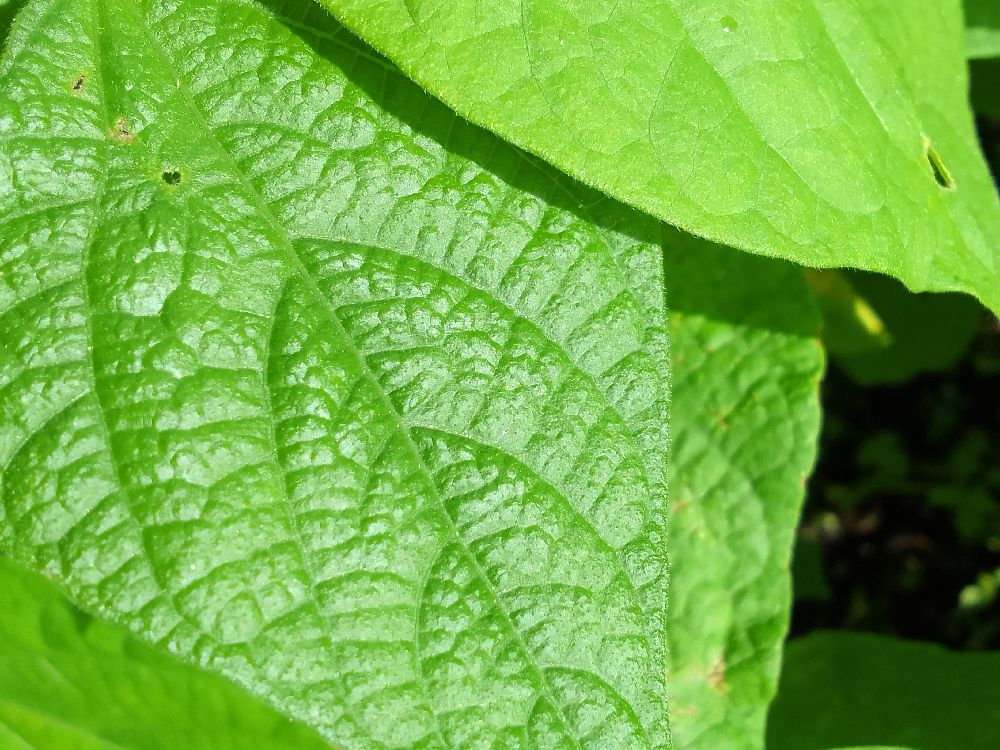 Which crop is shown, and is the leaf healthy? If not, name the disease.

common bean, healthy
